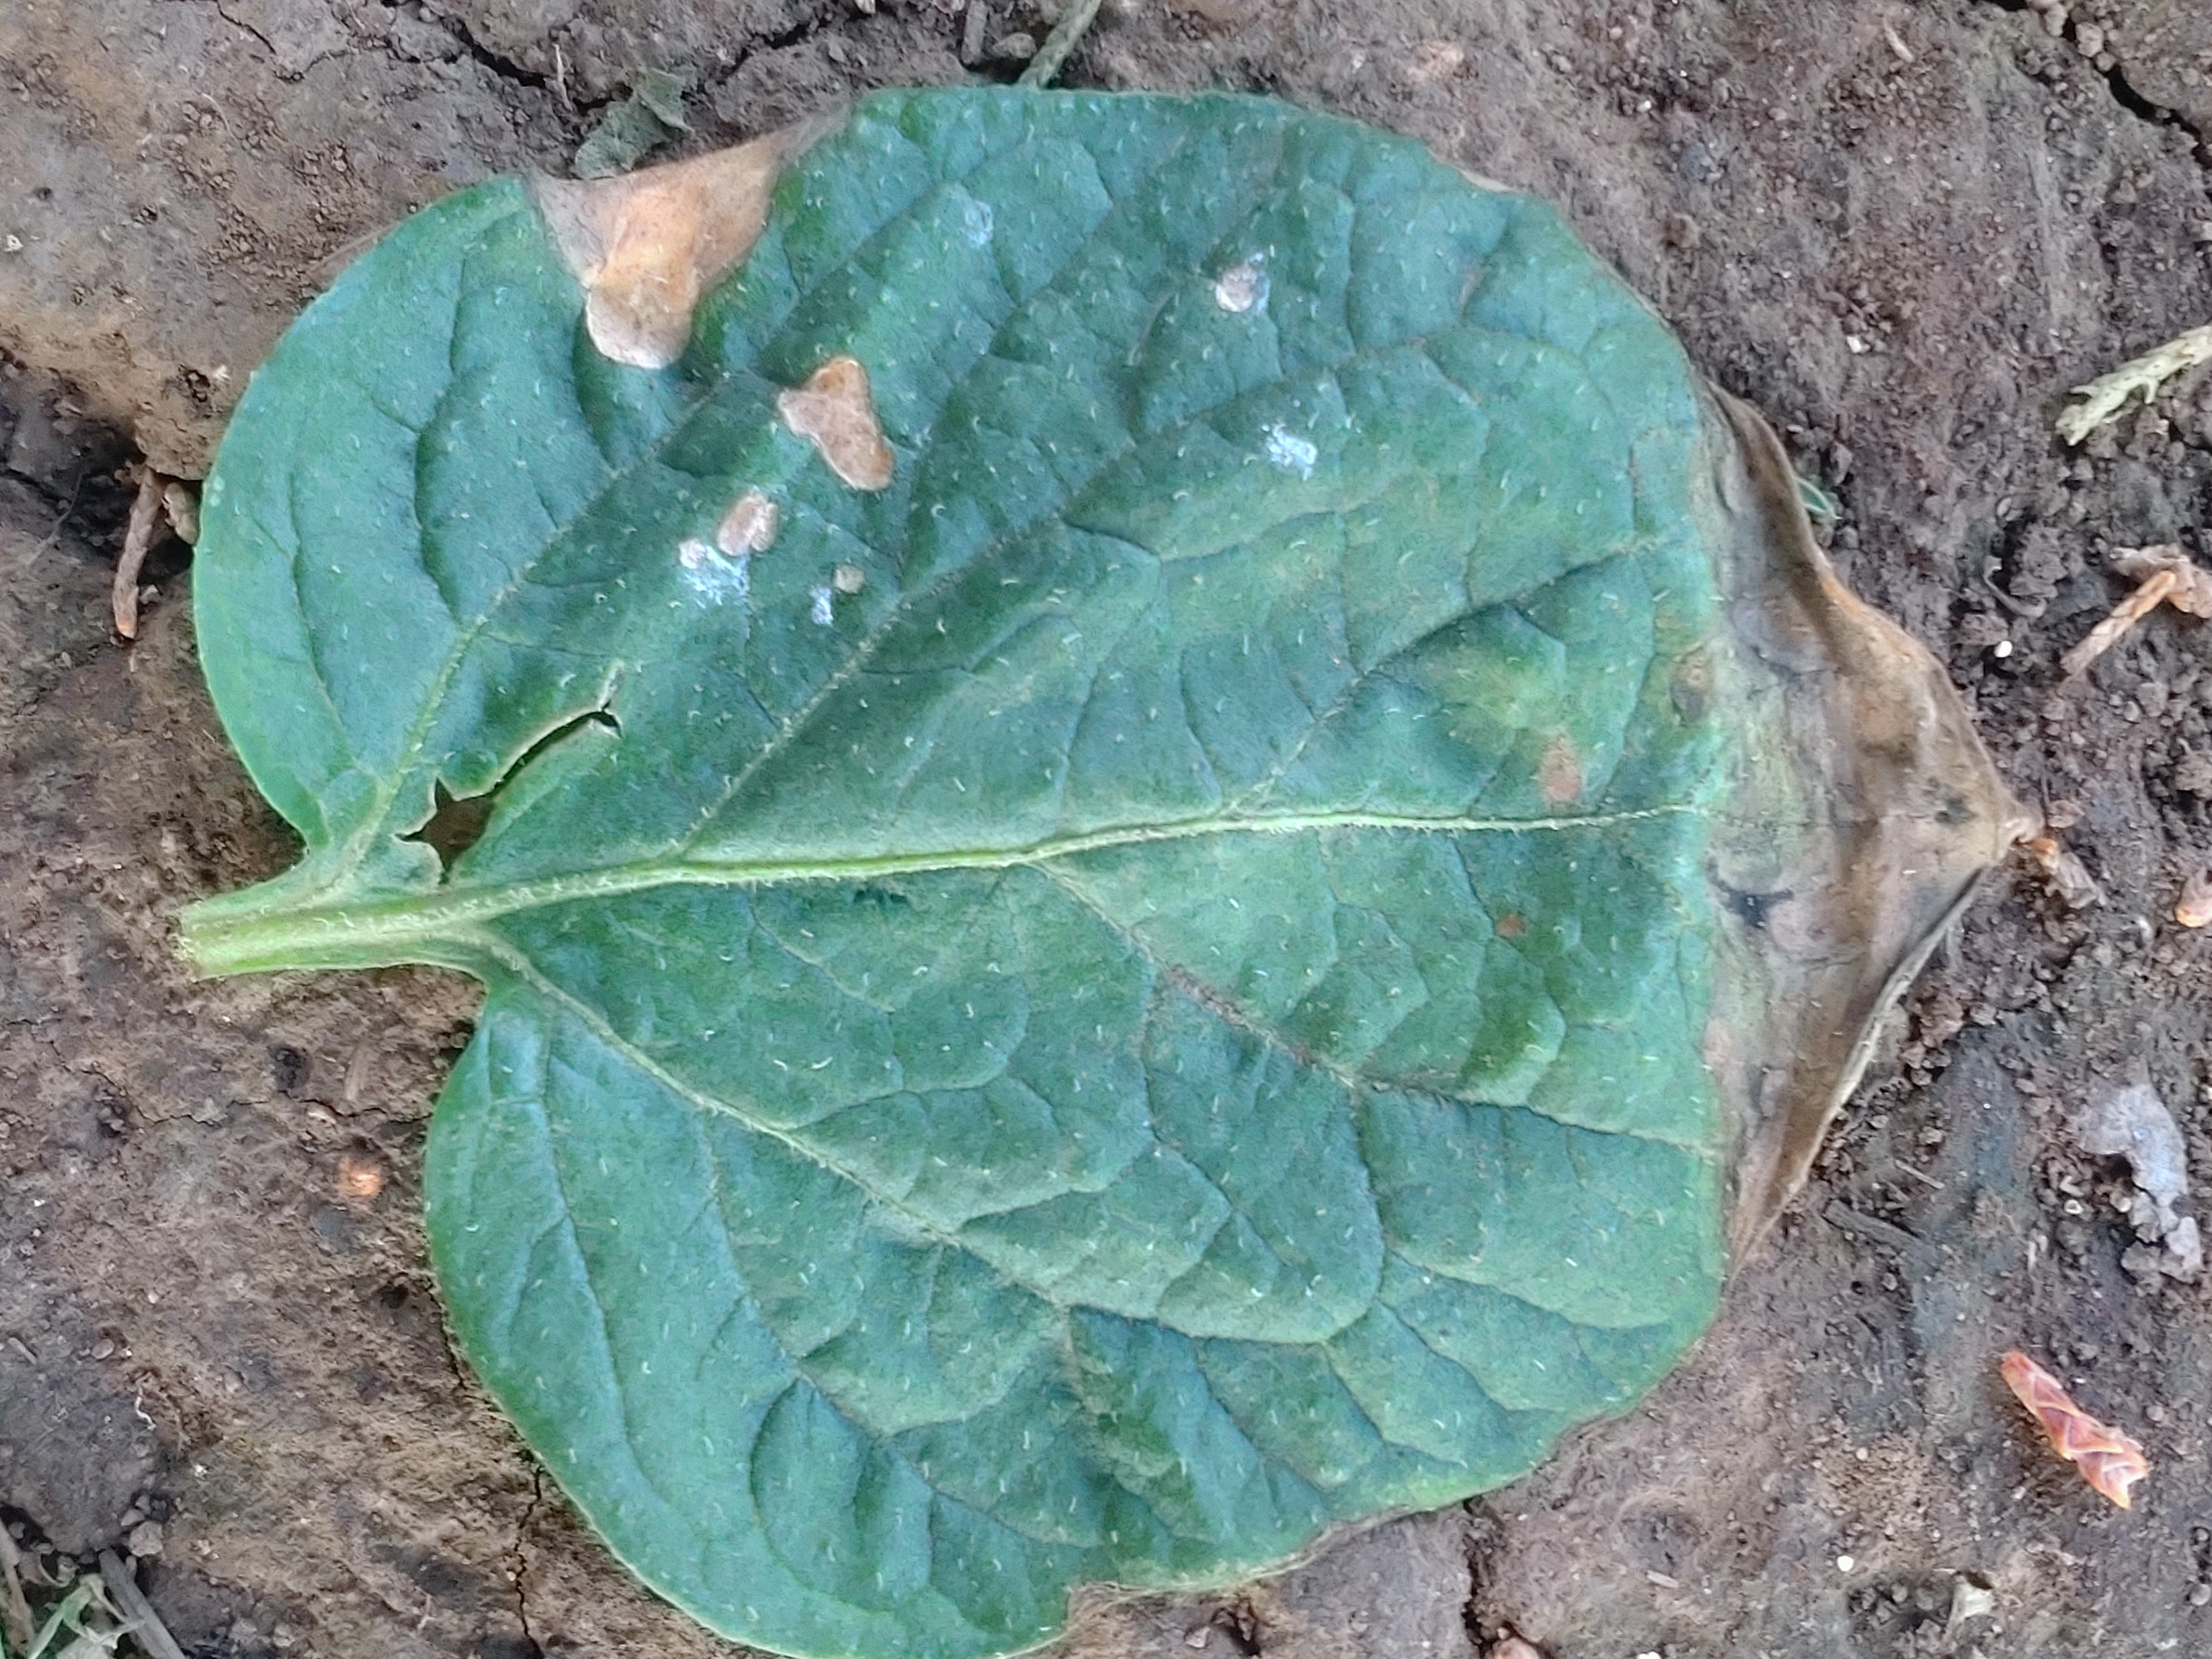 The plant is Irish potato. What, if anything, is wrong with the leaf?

early blight
